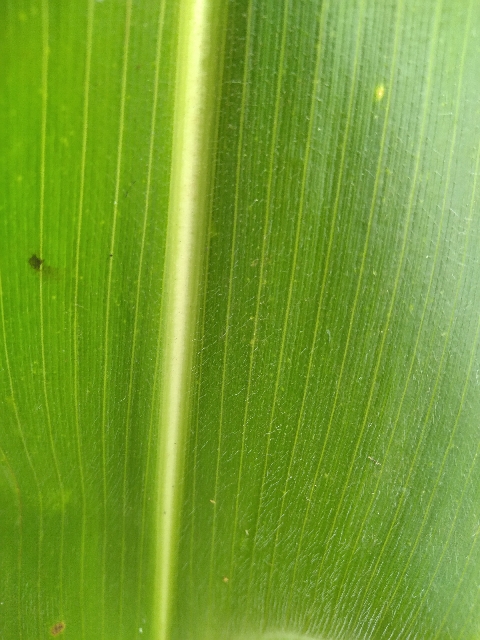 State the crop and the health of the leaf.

maize, healthy
